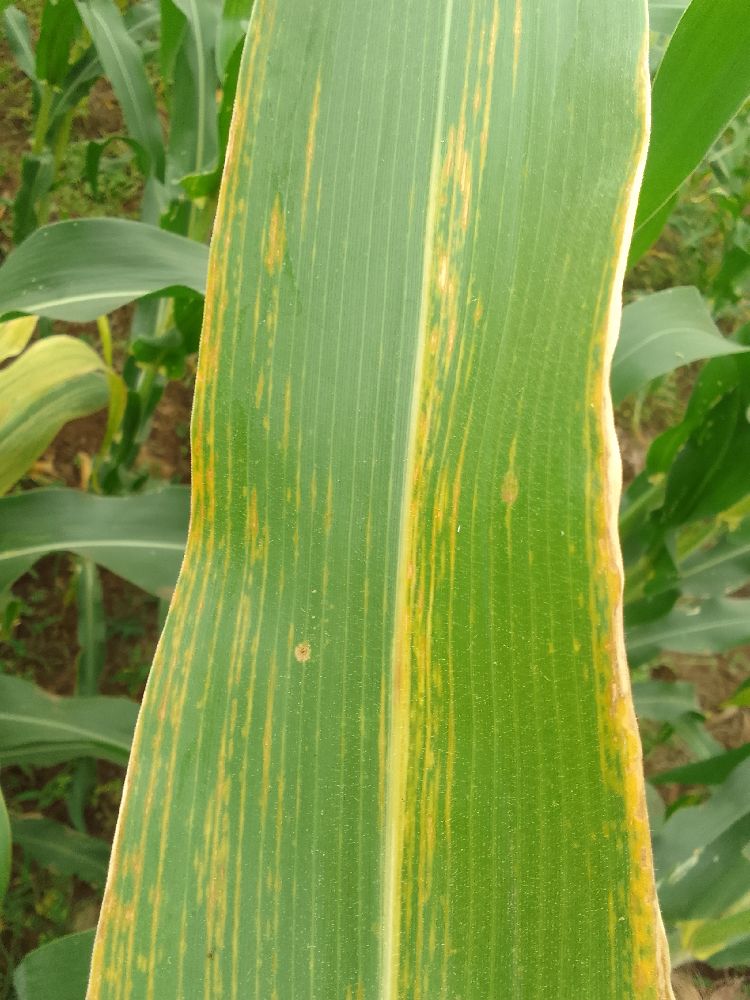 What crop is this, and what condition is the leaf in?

maize, maize lethal necrosis
